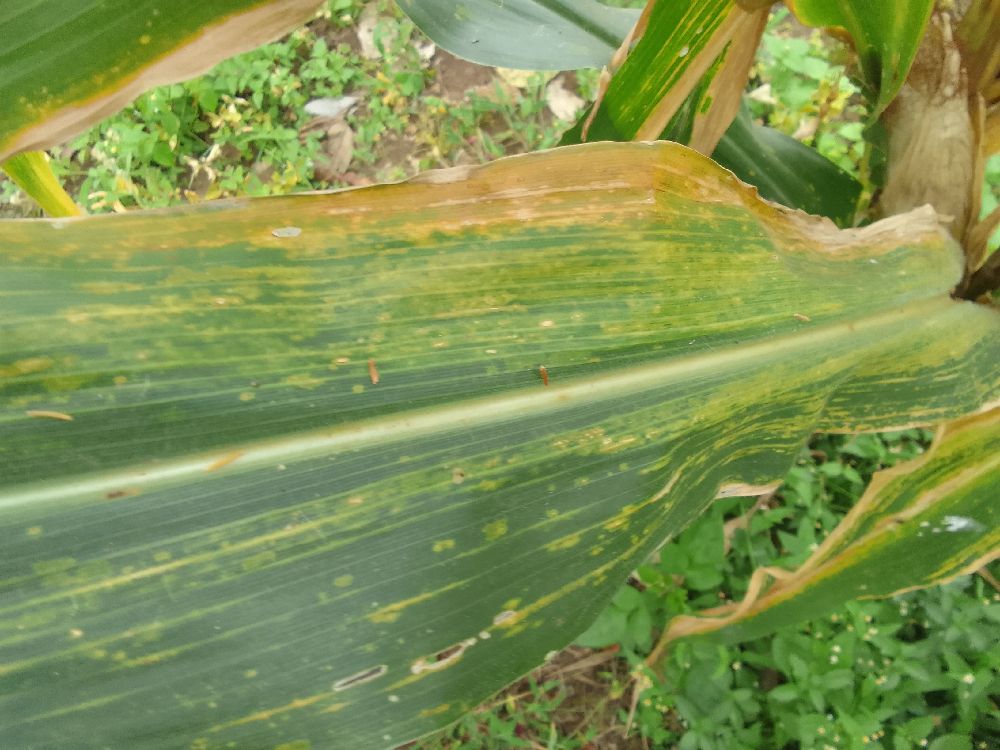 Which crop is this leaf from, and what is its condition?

maize, maize lethal necrosis
